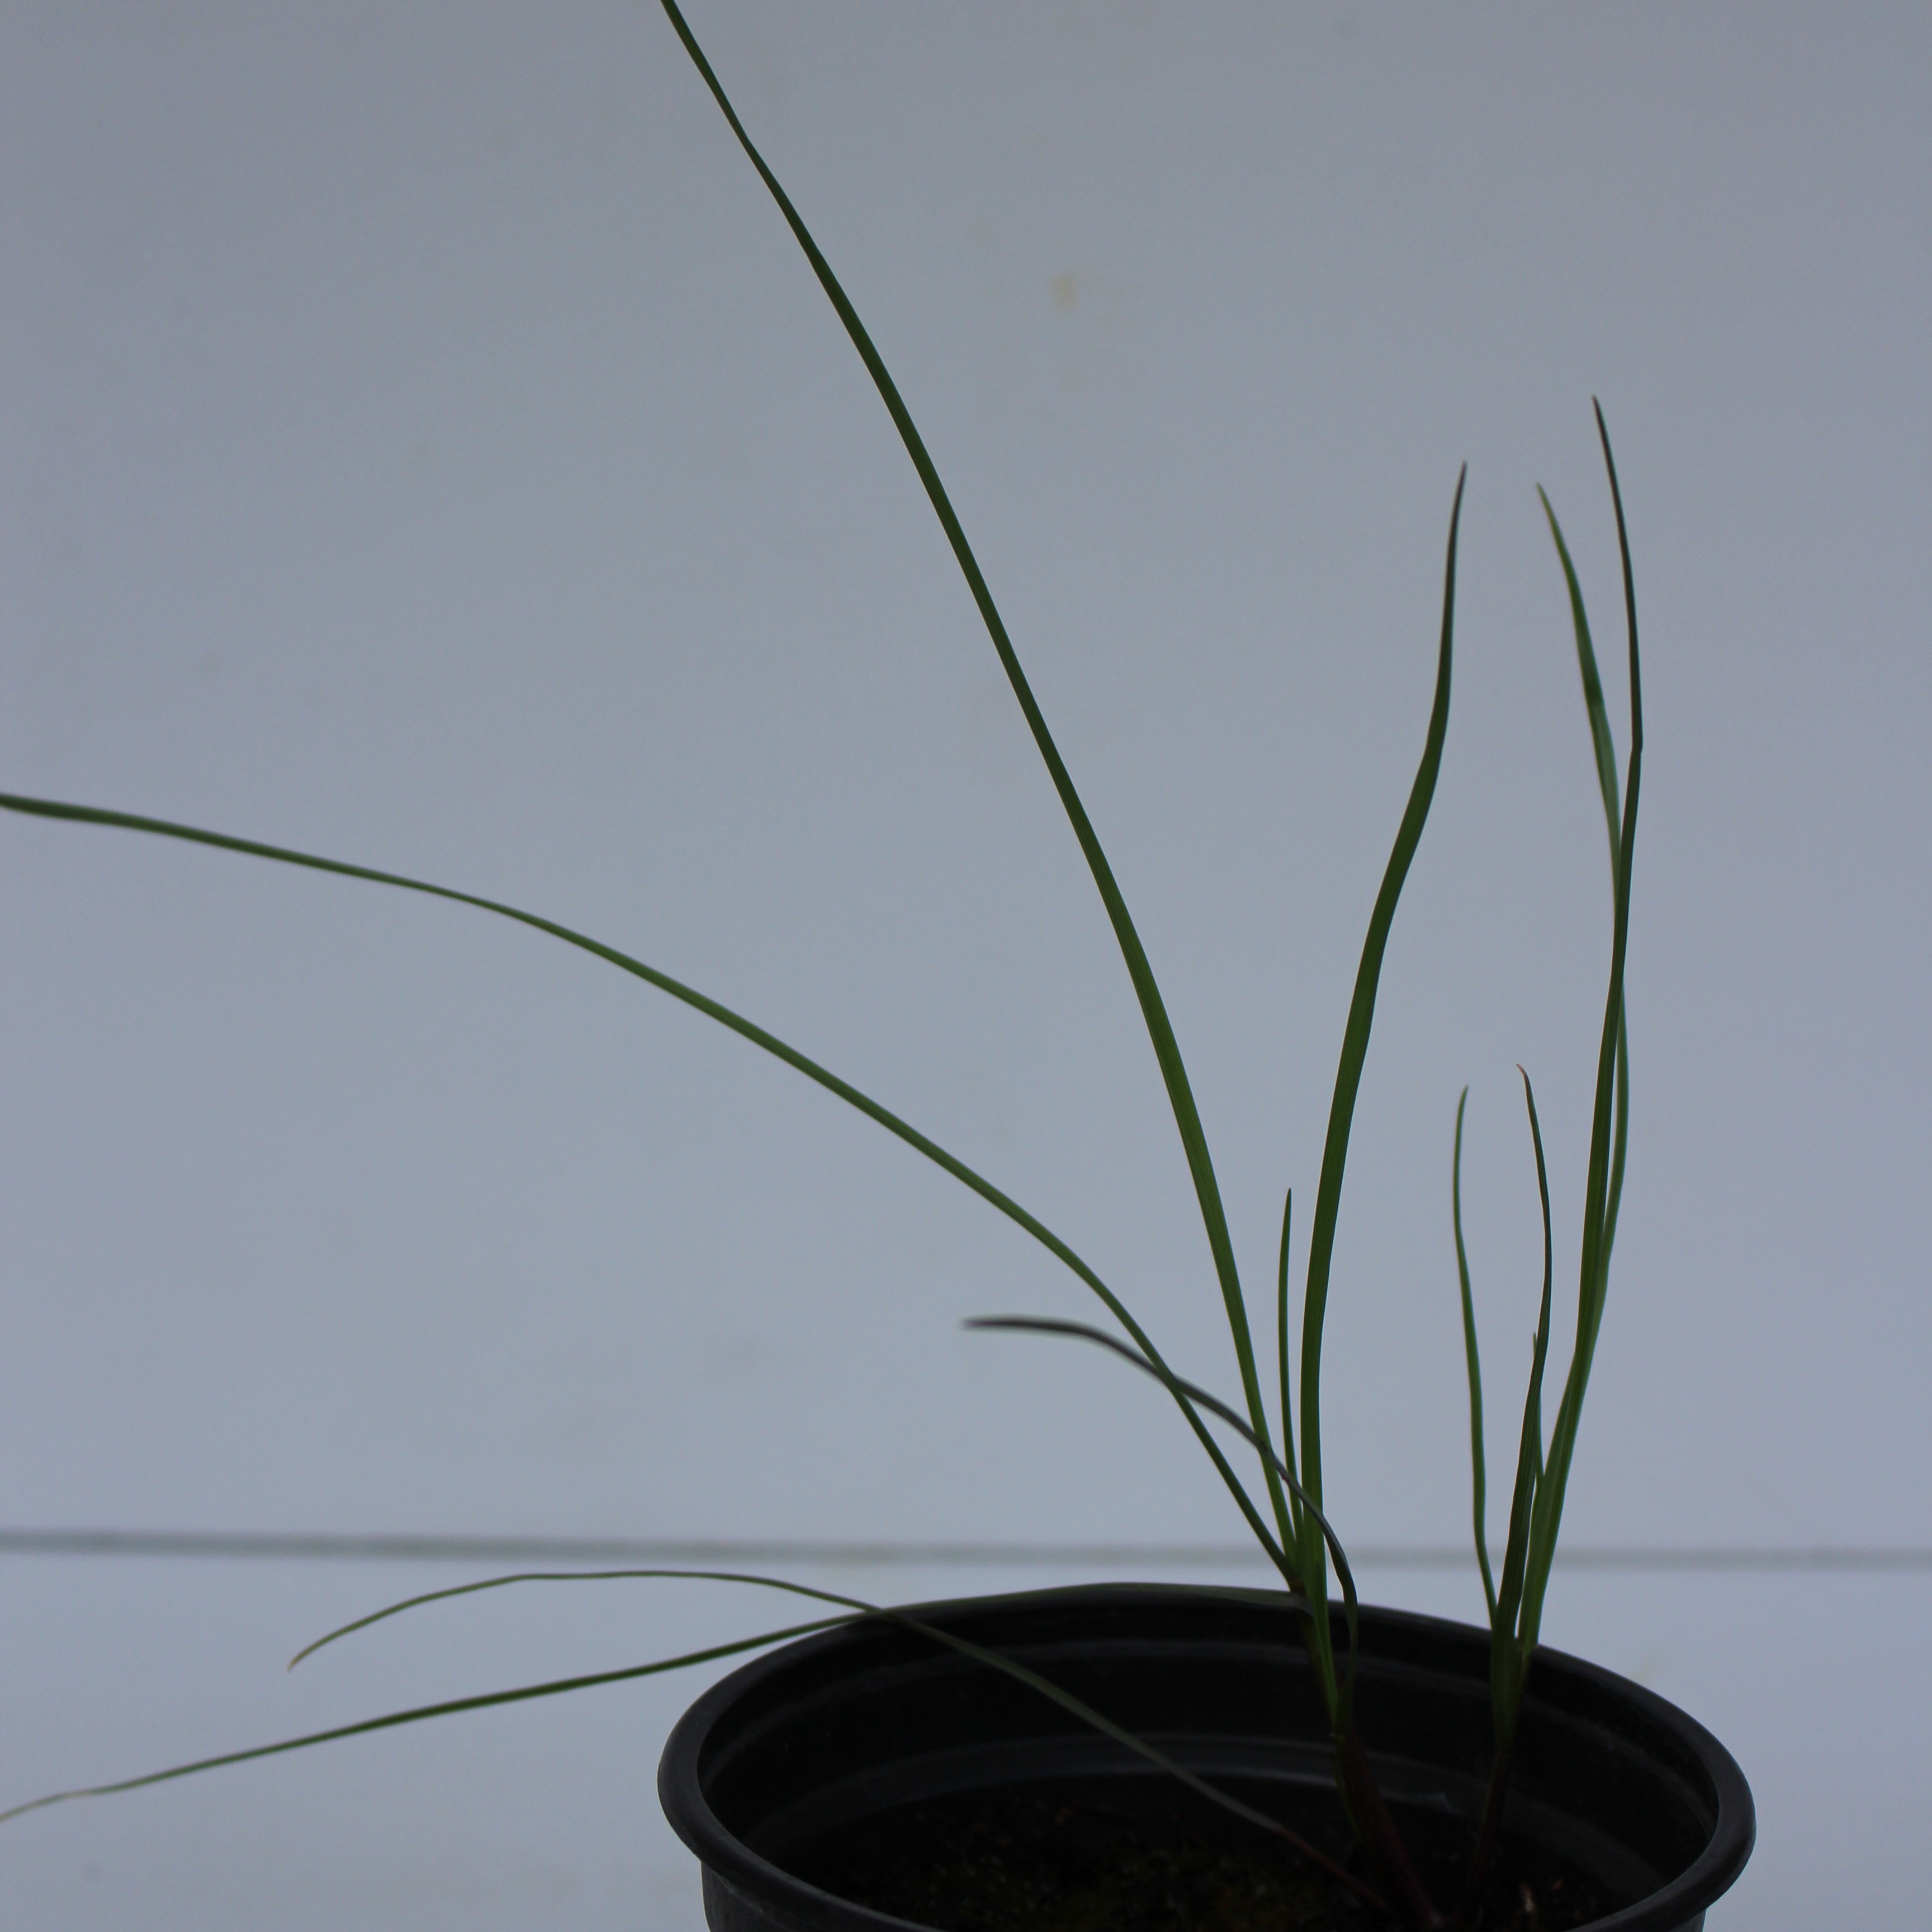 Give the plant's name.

Lolium multiflorum
